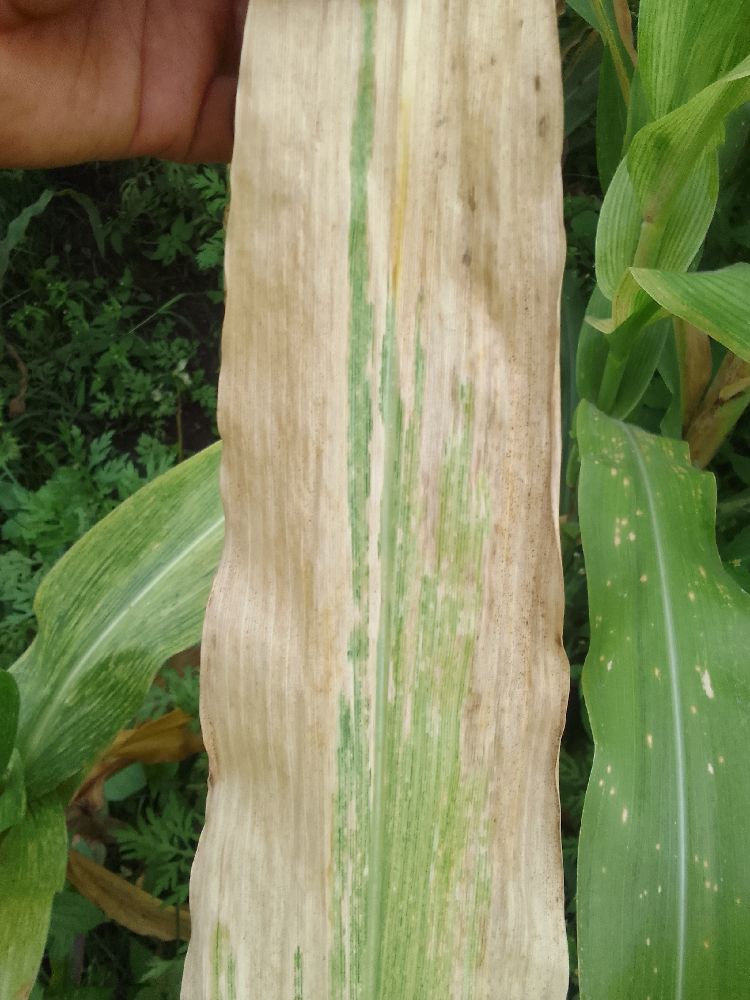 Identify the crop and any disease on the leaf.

maize, maize lethal necrosis
